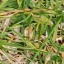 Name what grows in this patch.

grass
